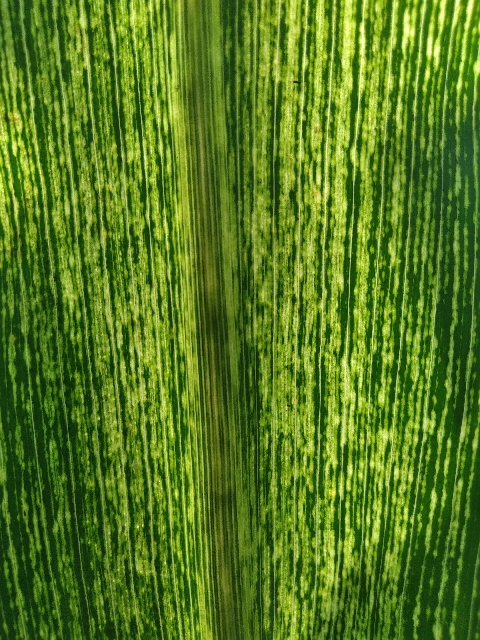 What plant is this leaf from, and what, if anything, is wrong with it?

maize, maize streak virus
